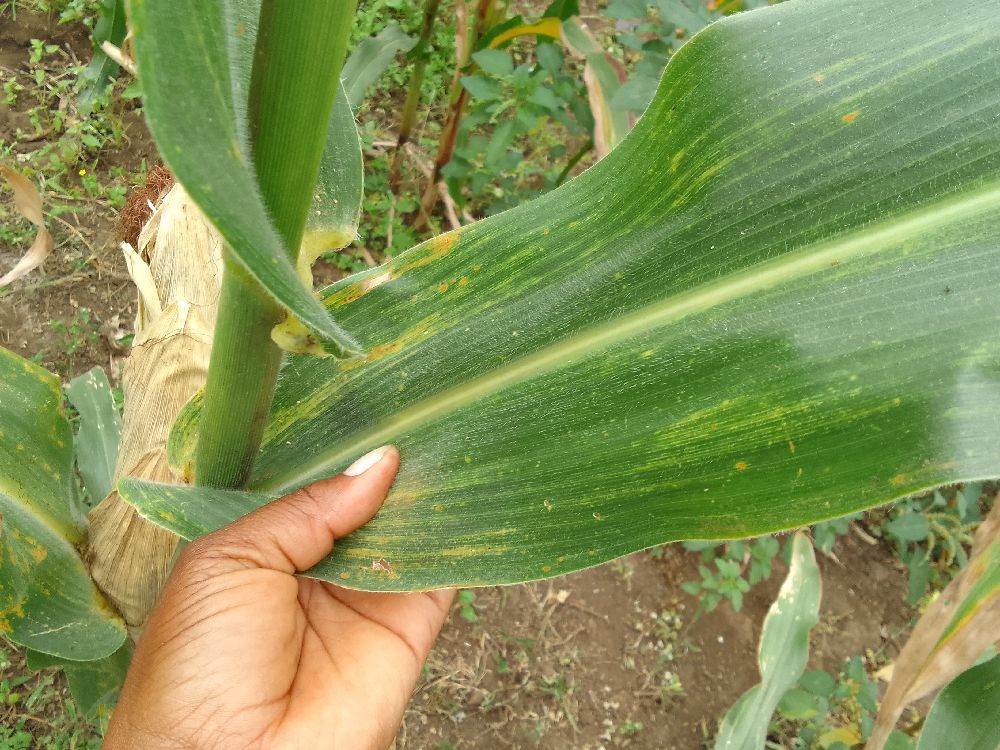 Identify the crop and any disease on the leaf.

maize, maize lethal necrosis
